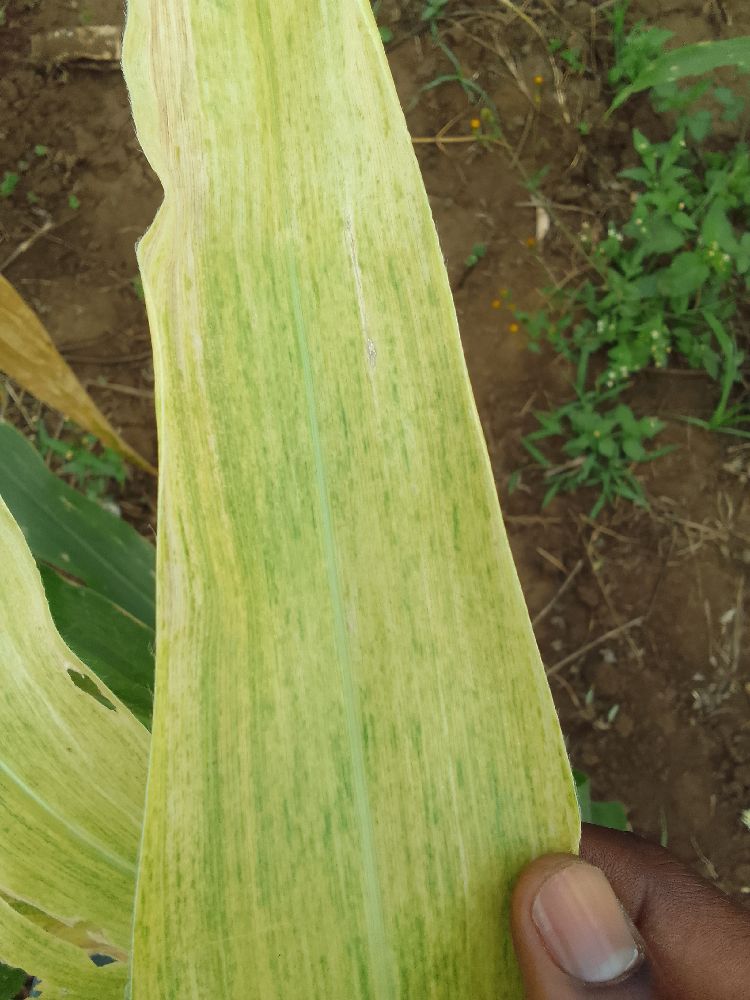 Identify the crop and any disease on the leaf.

maize, maize lethal necrosis
